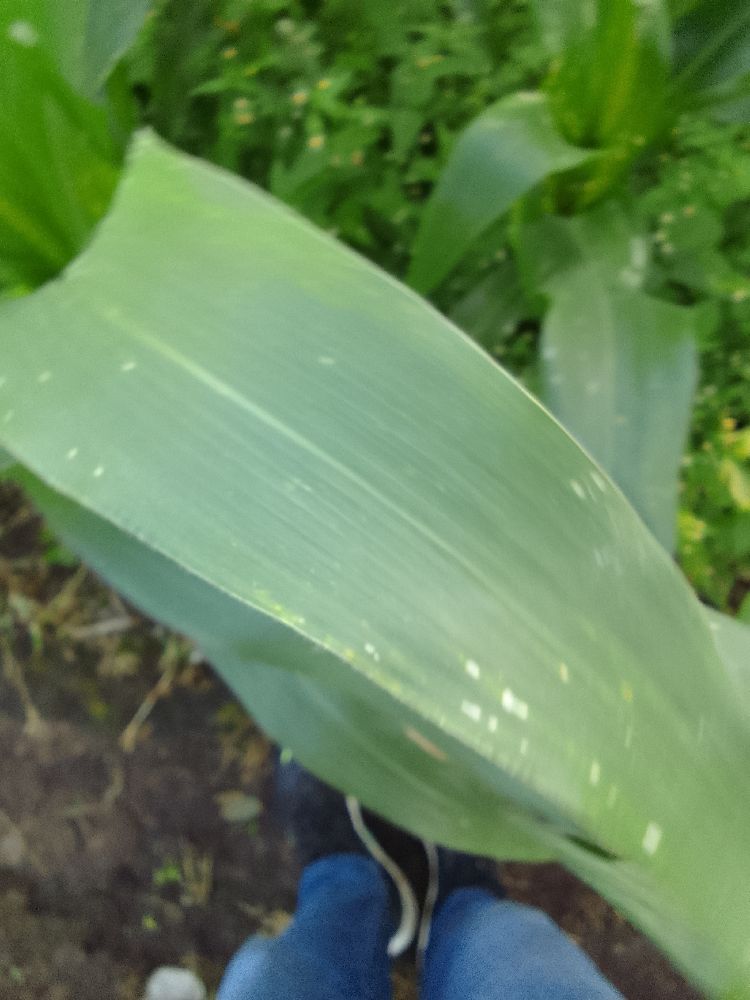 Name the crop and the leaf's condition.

maize, healthy
